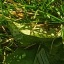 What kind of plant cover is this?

structured weed
